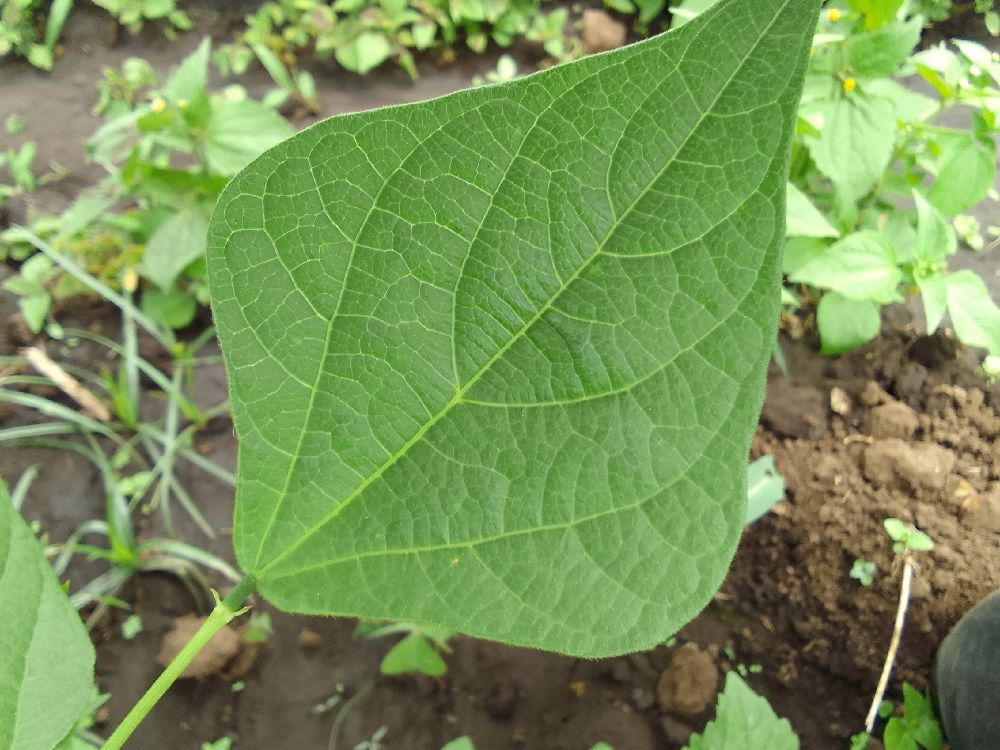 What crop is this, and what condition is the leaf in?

common bean, healthy
